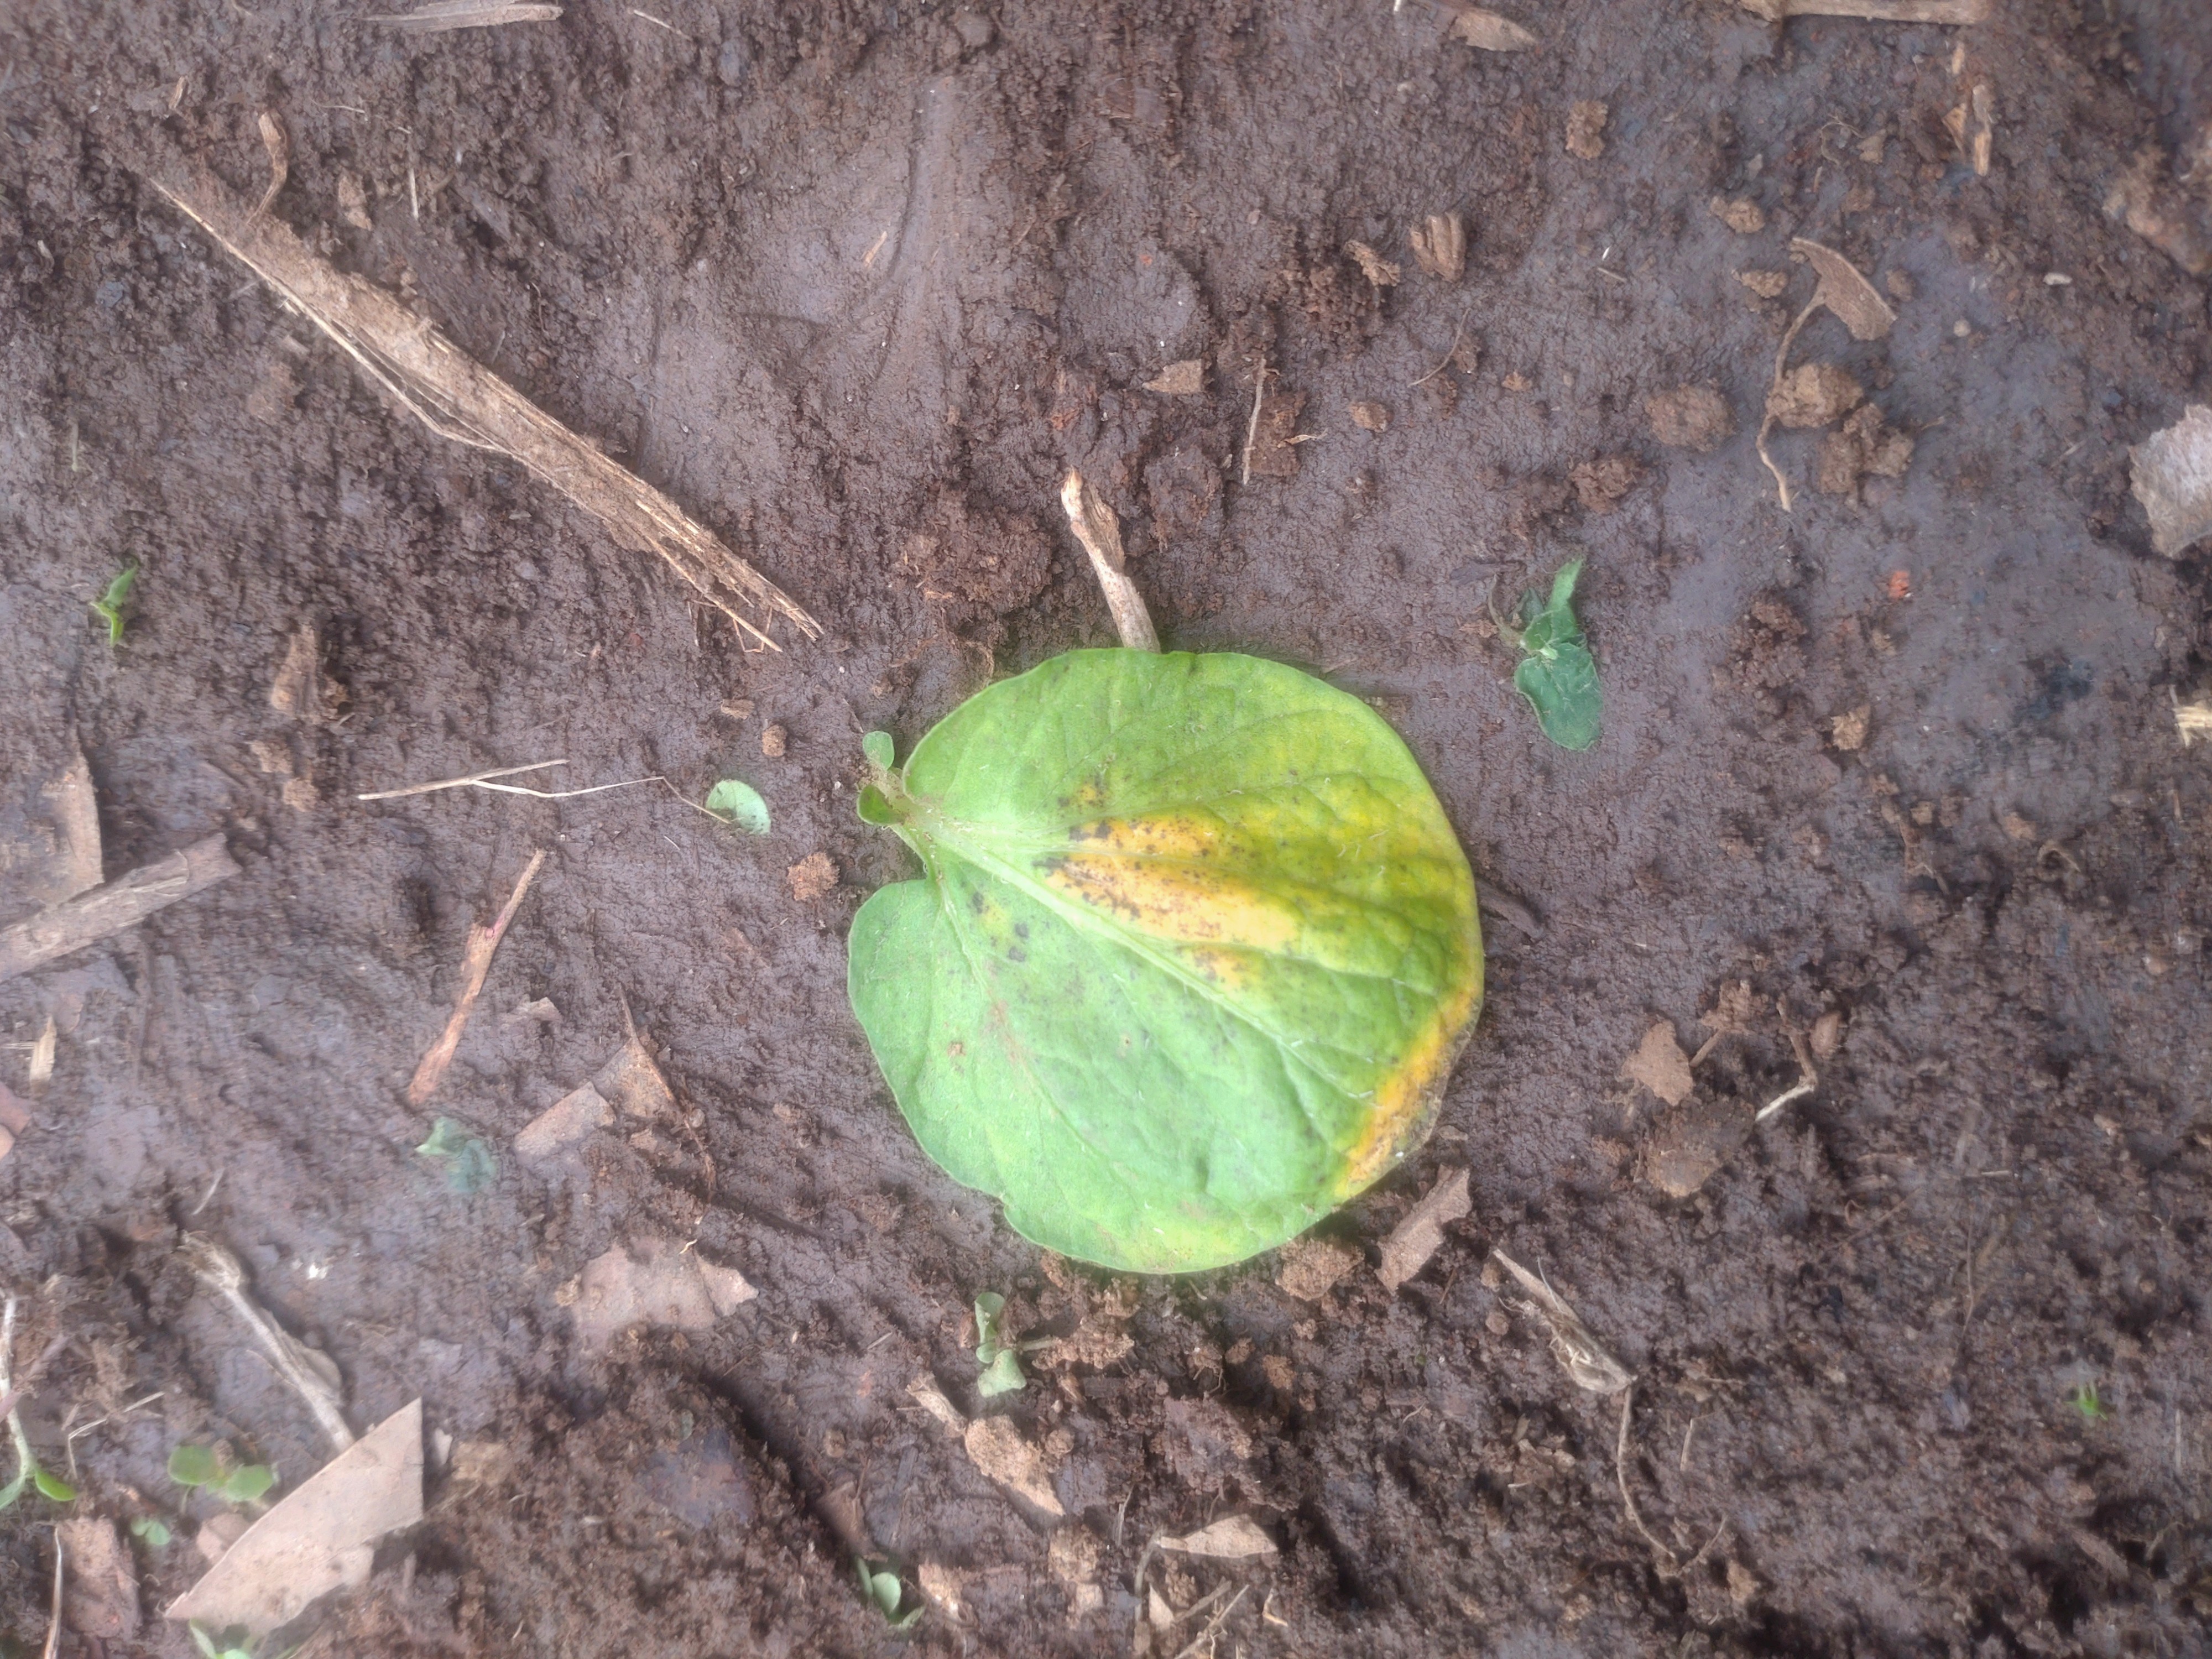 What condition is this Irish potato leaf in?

late blight
